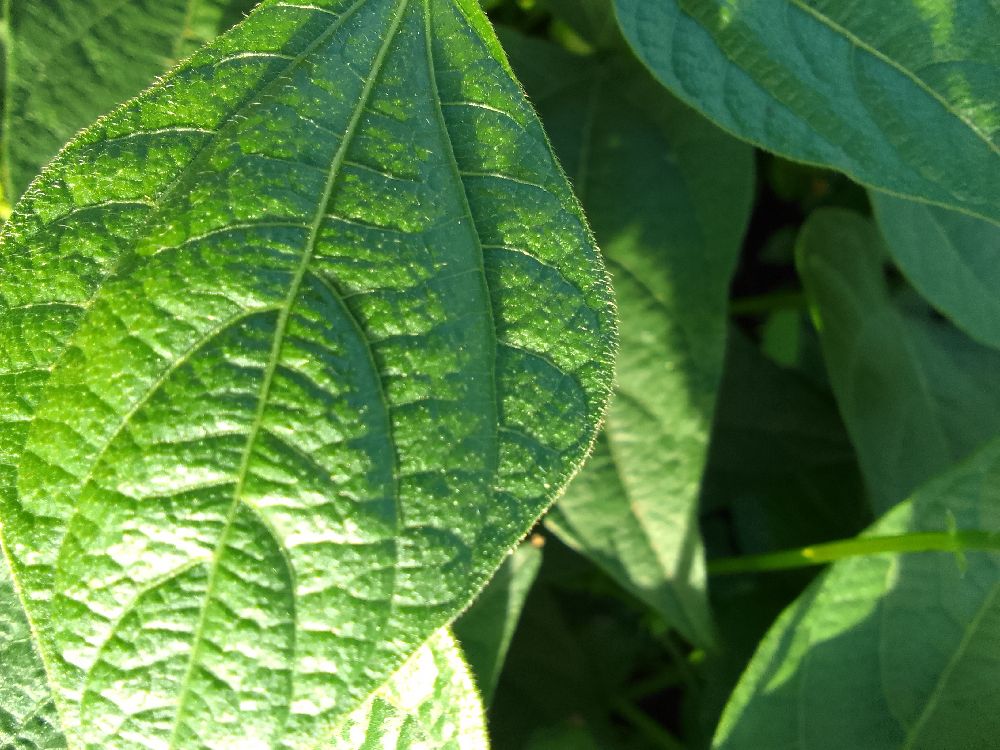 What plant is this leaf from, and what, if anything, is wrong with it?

common bean, healthy
